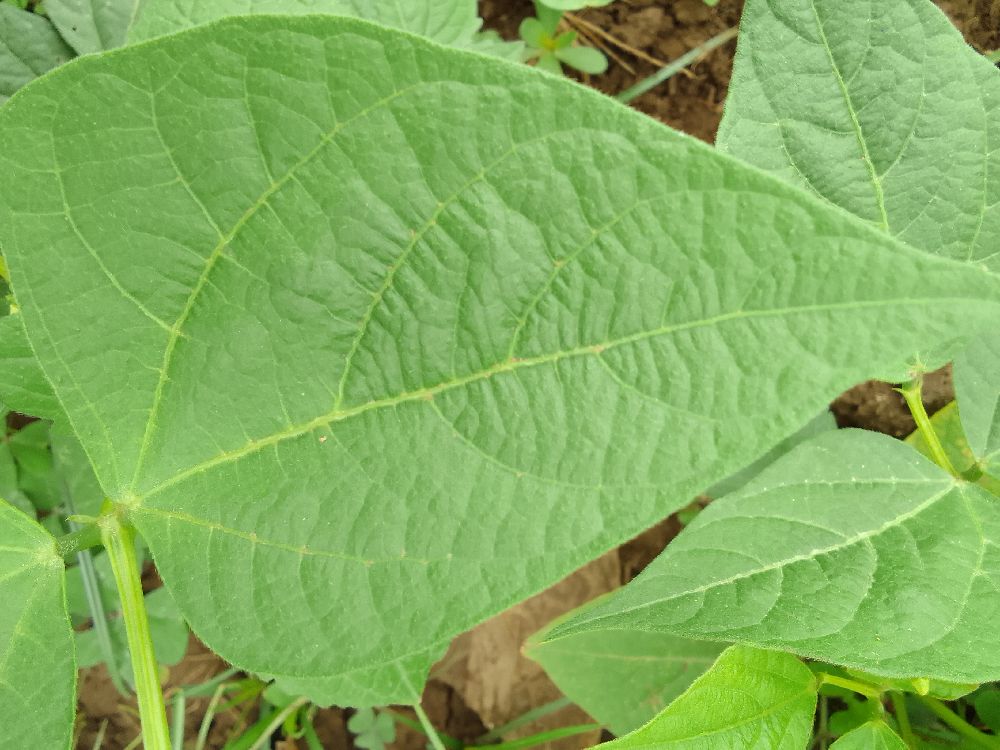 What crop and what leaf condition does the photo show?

common bean, healthy
